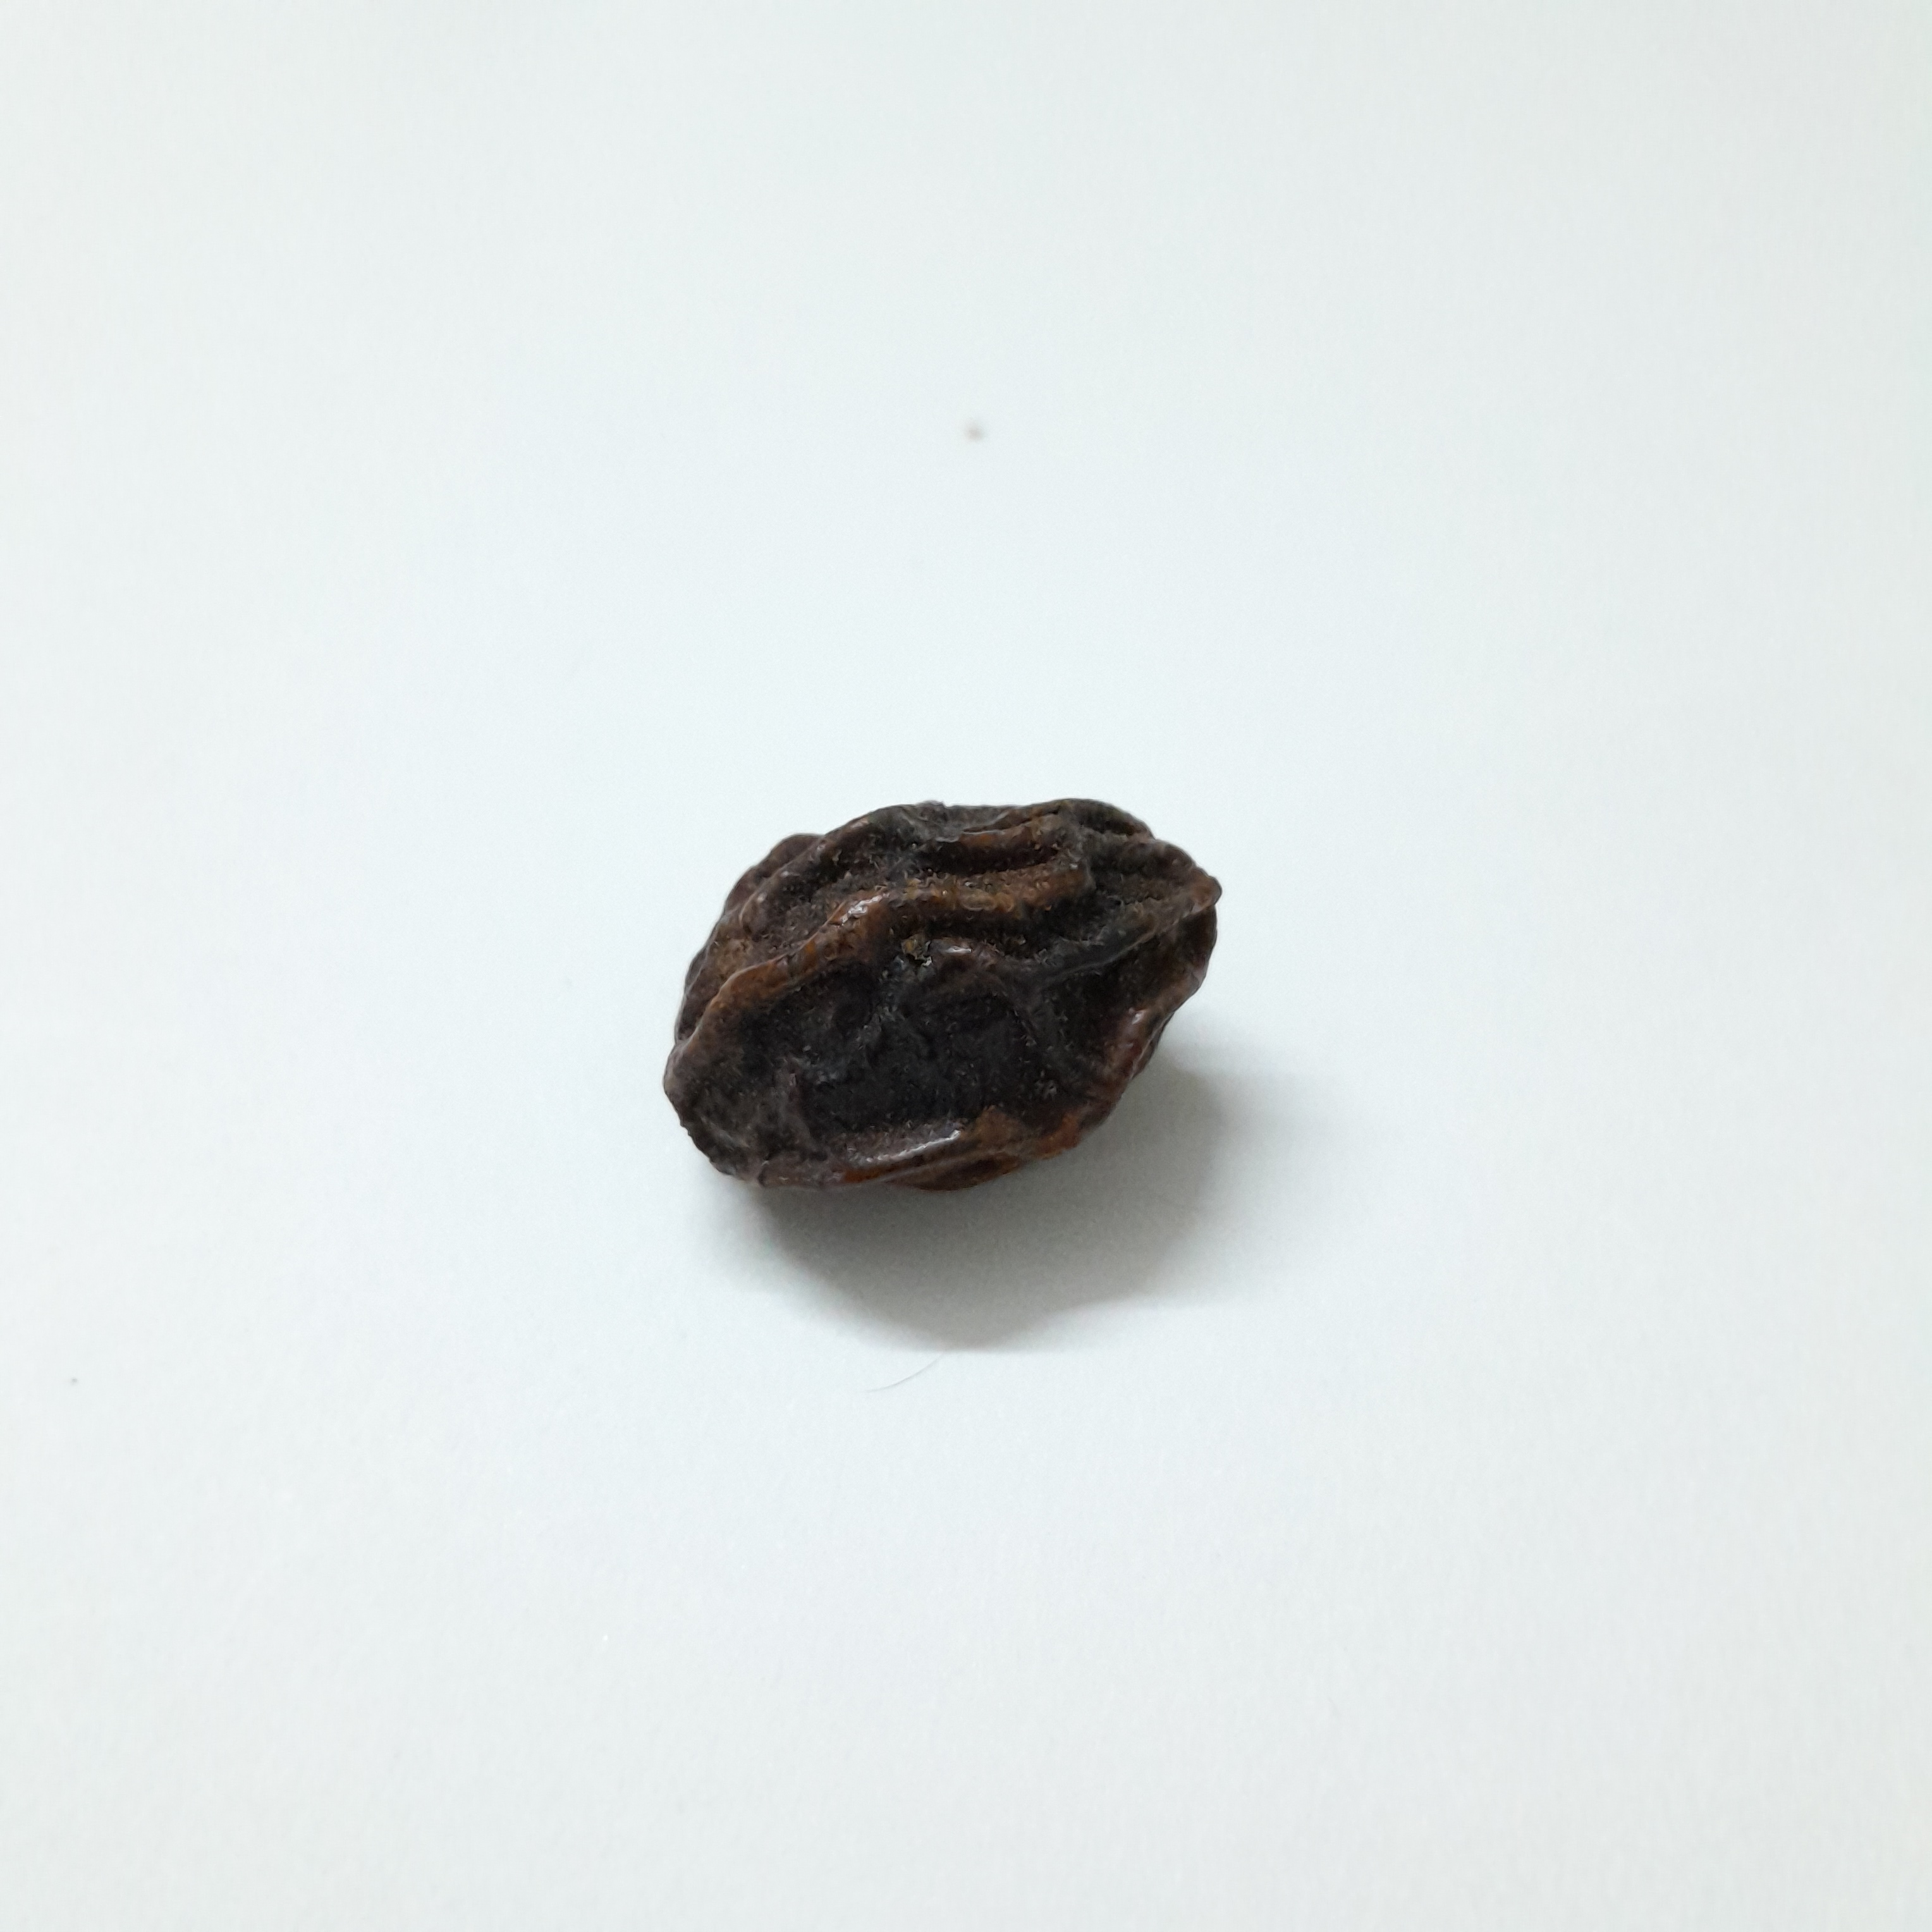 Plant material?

kadukharik
